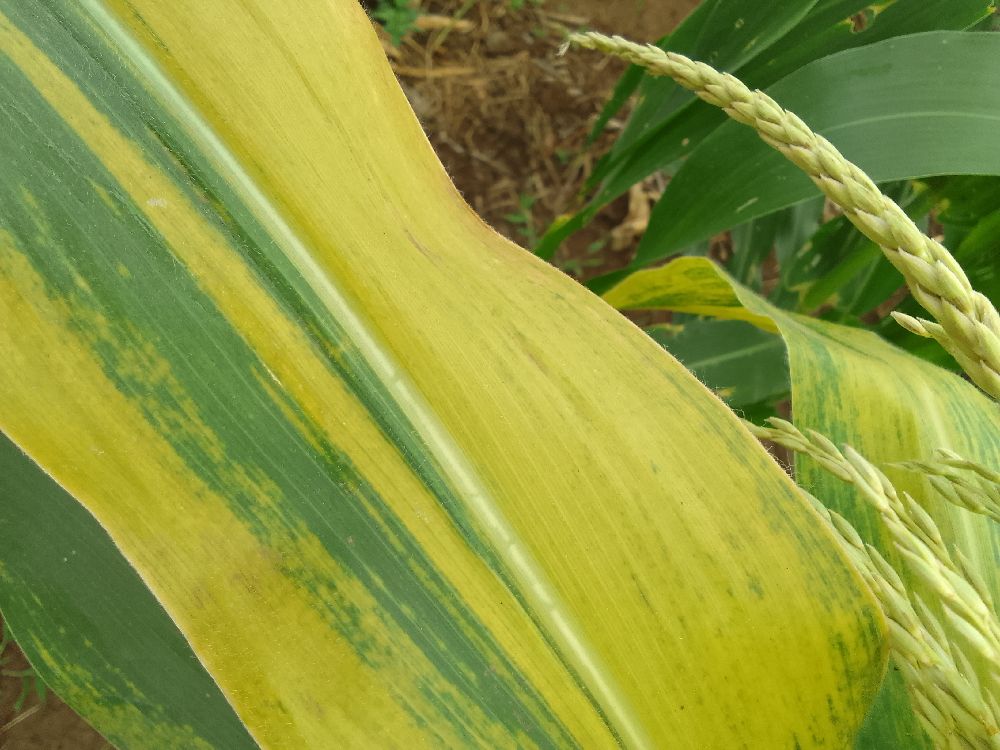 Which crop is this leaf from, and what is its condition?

maize, maize lethal necrosis
